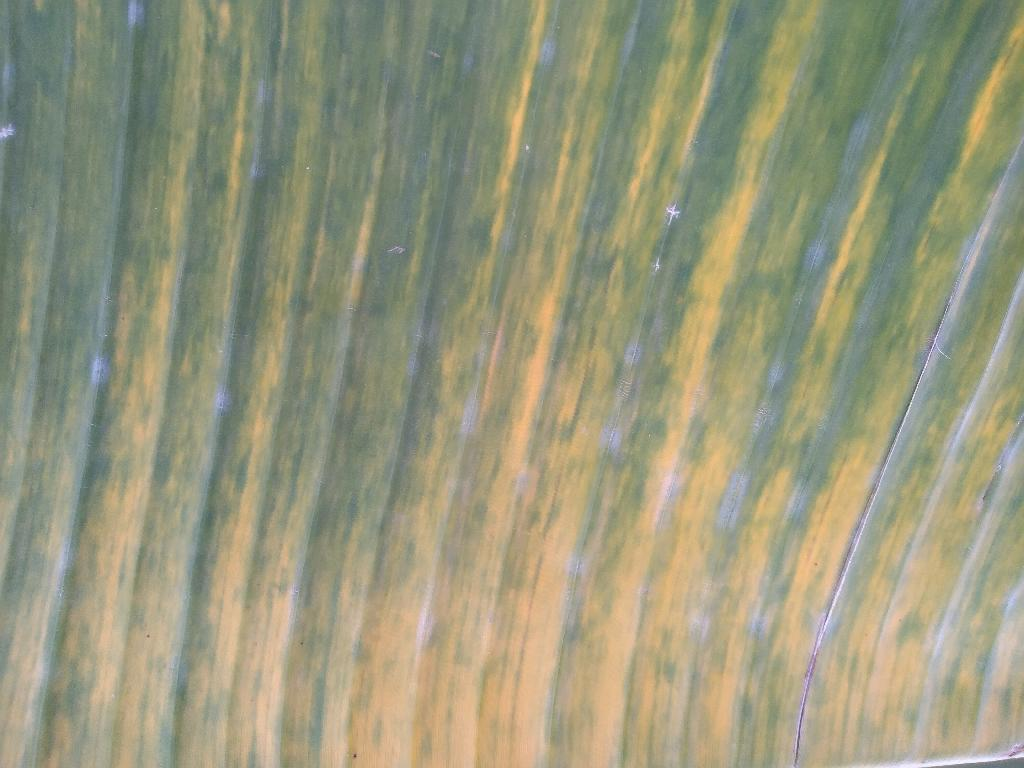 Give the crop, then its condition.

banana, fusarium wilt race 1
